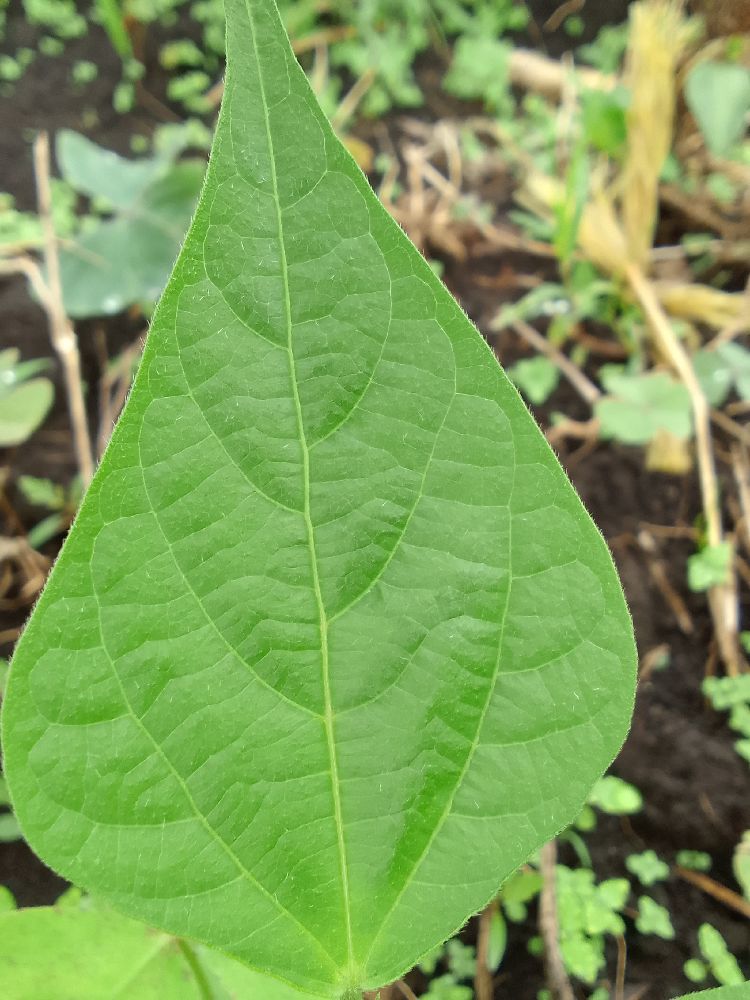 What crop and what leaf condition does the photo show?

common bean, healthy
